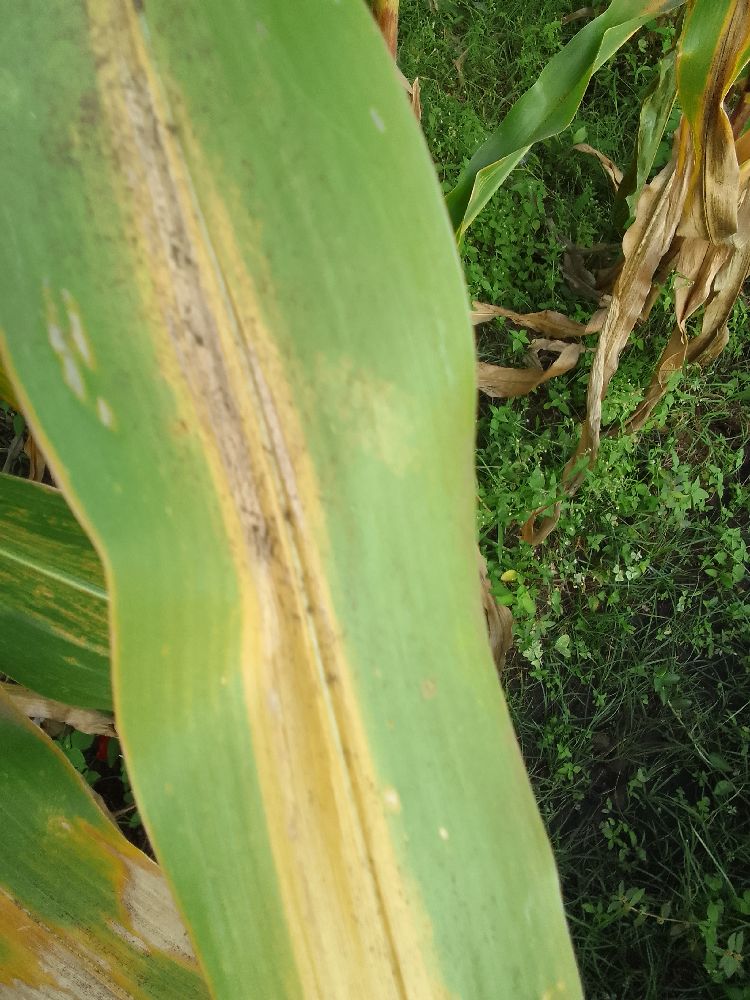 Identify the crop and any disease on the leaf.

maize, maize lethal necrosis
